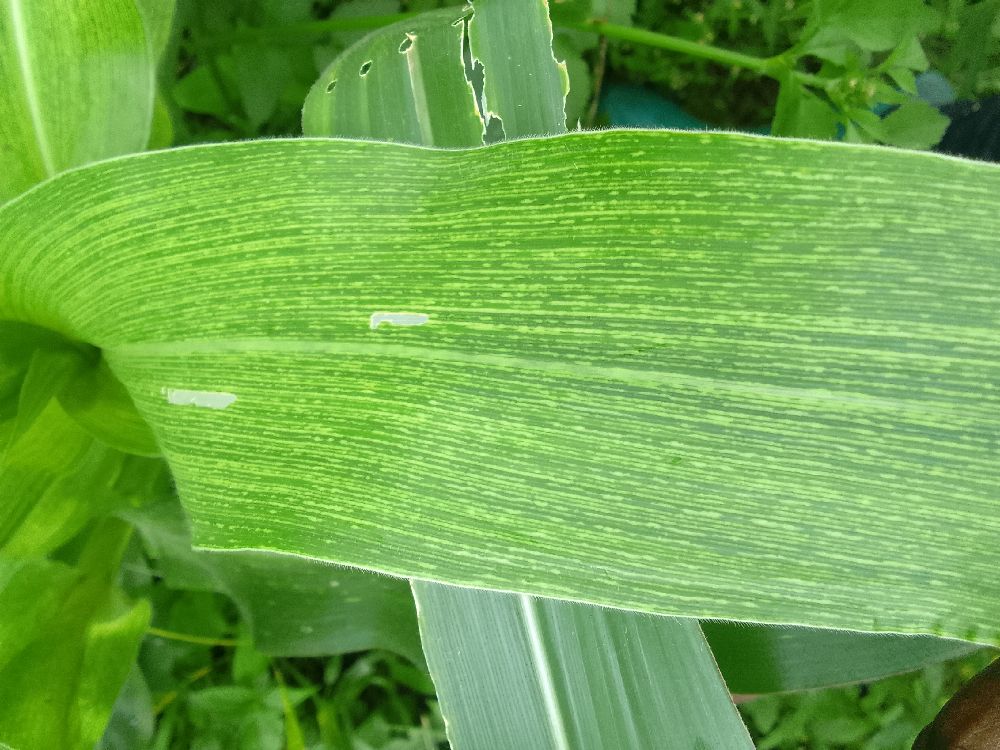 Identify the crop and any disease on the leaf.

maize, maize streak virus
